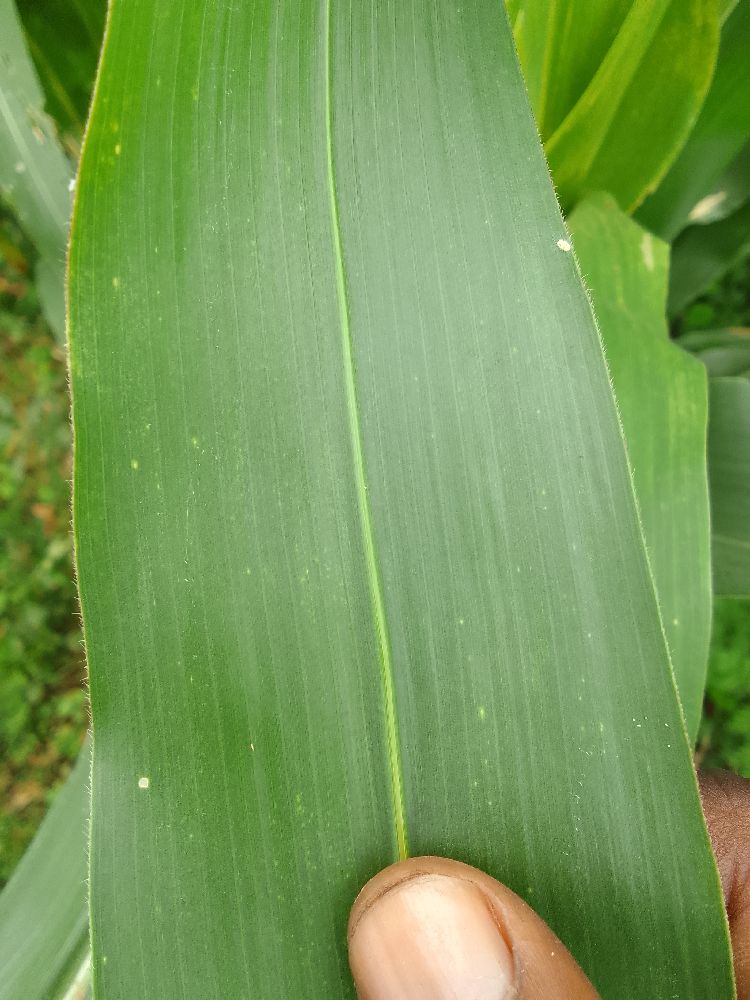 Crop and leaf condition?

maize, healthy
